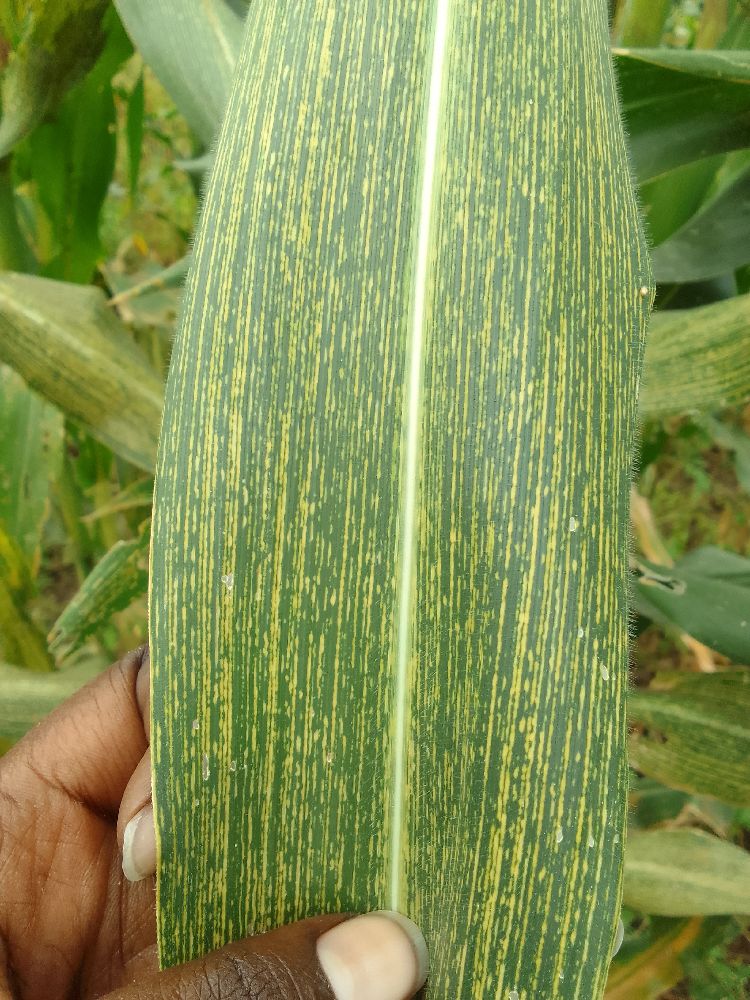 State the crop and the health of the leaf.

maize, maize streak virus
